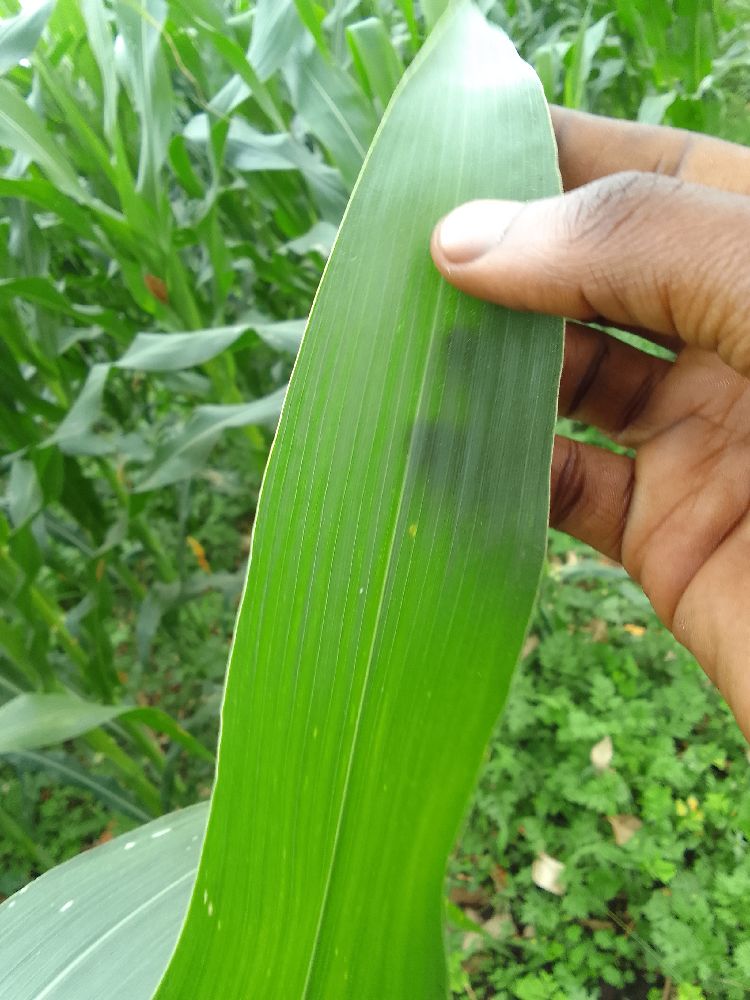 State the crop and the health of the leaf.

maize, healthy
